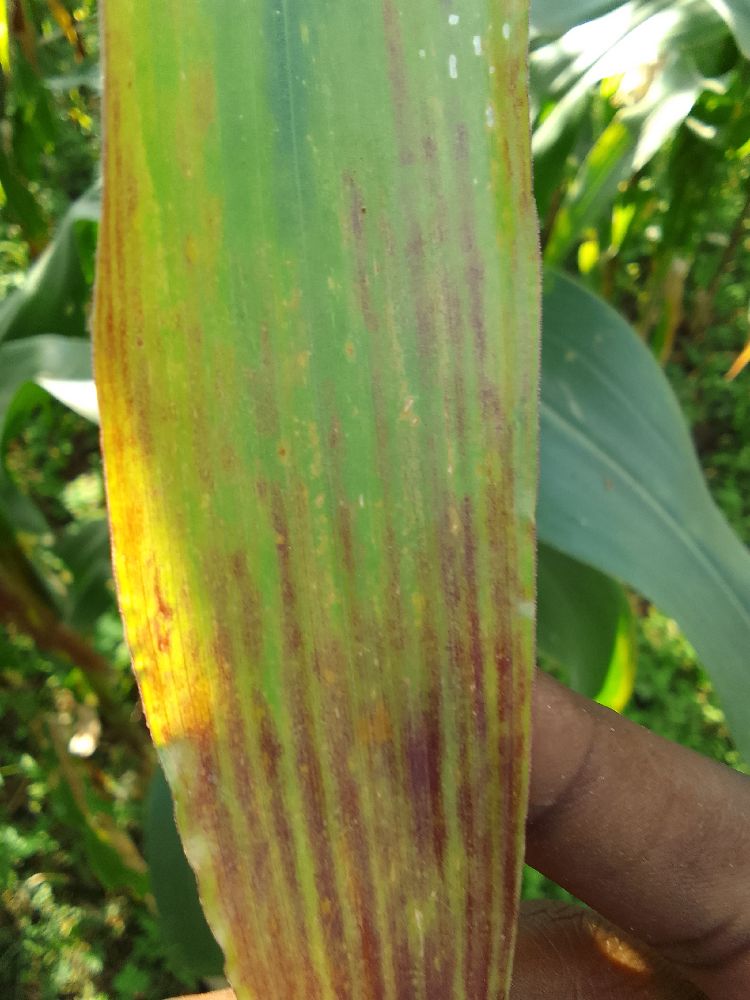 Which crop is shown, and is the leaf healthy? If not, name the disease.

maize, maize lethal necrosis
